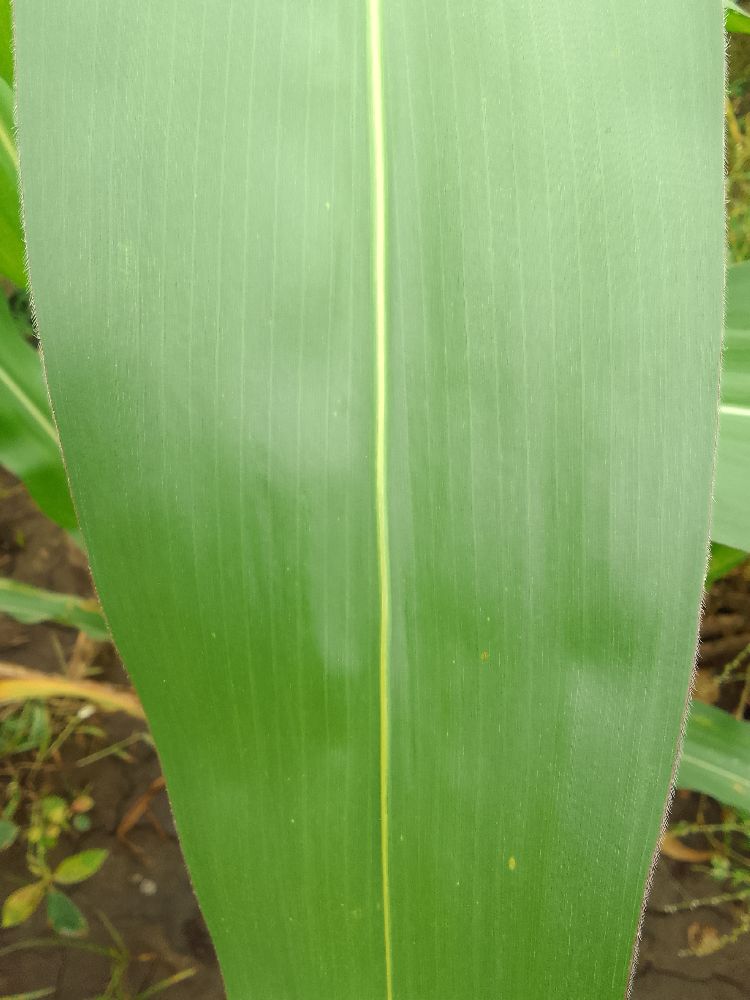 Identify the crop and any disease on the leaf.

maize, healthy
